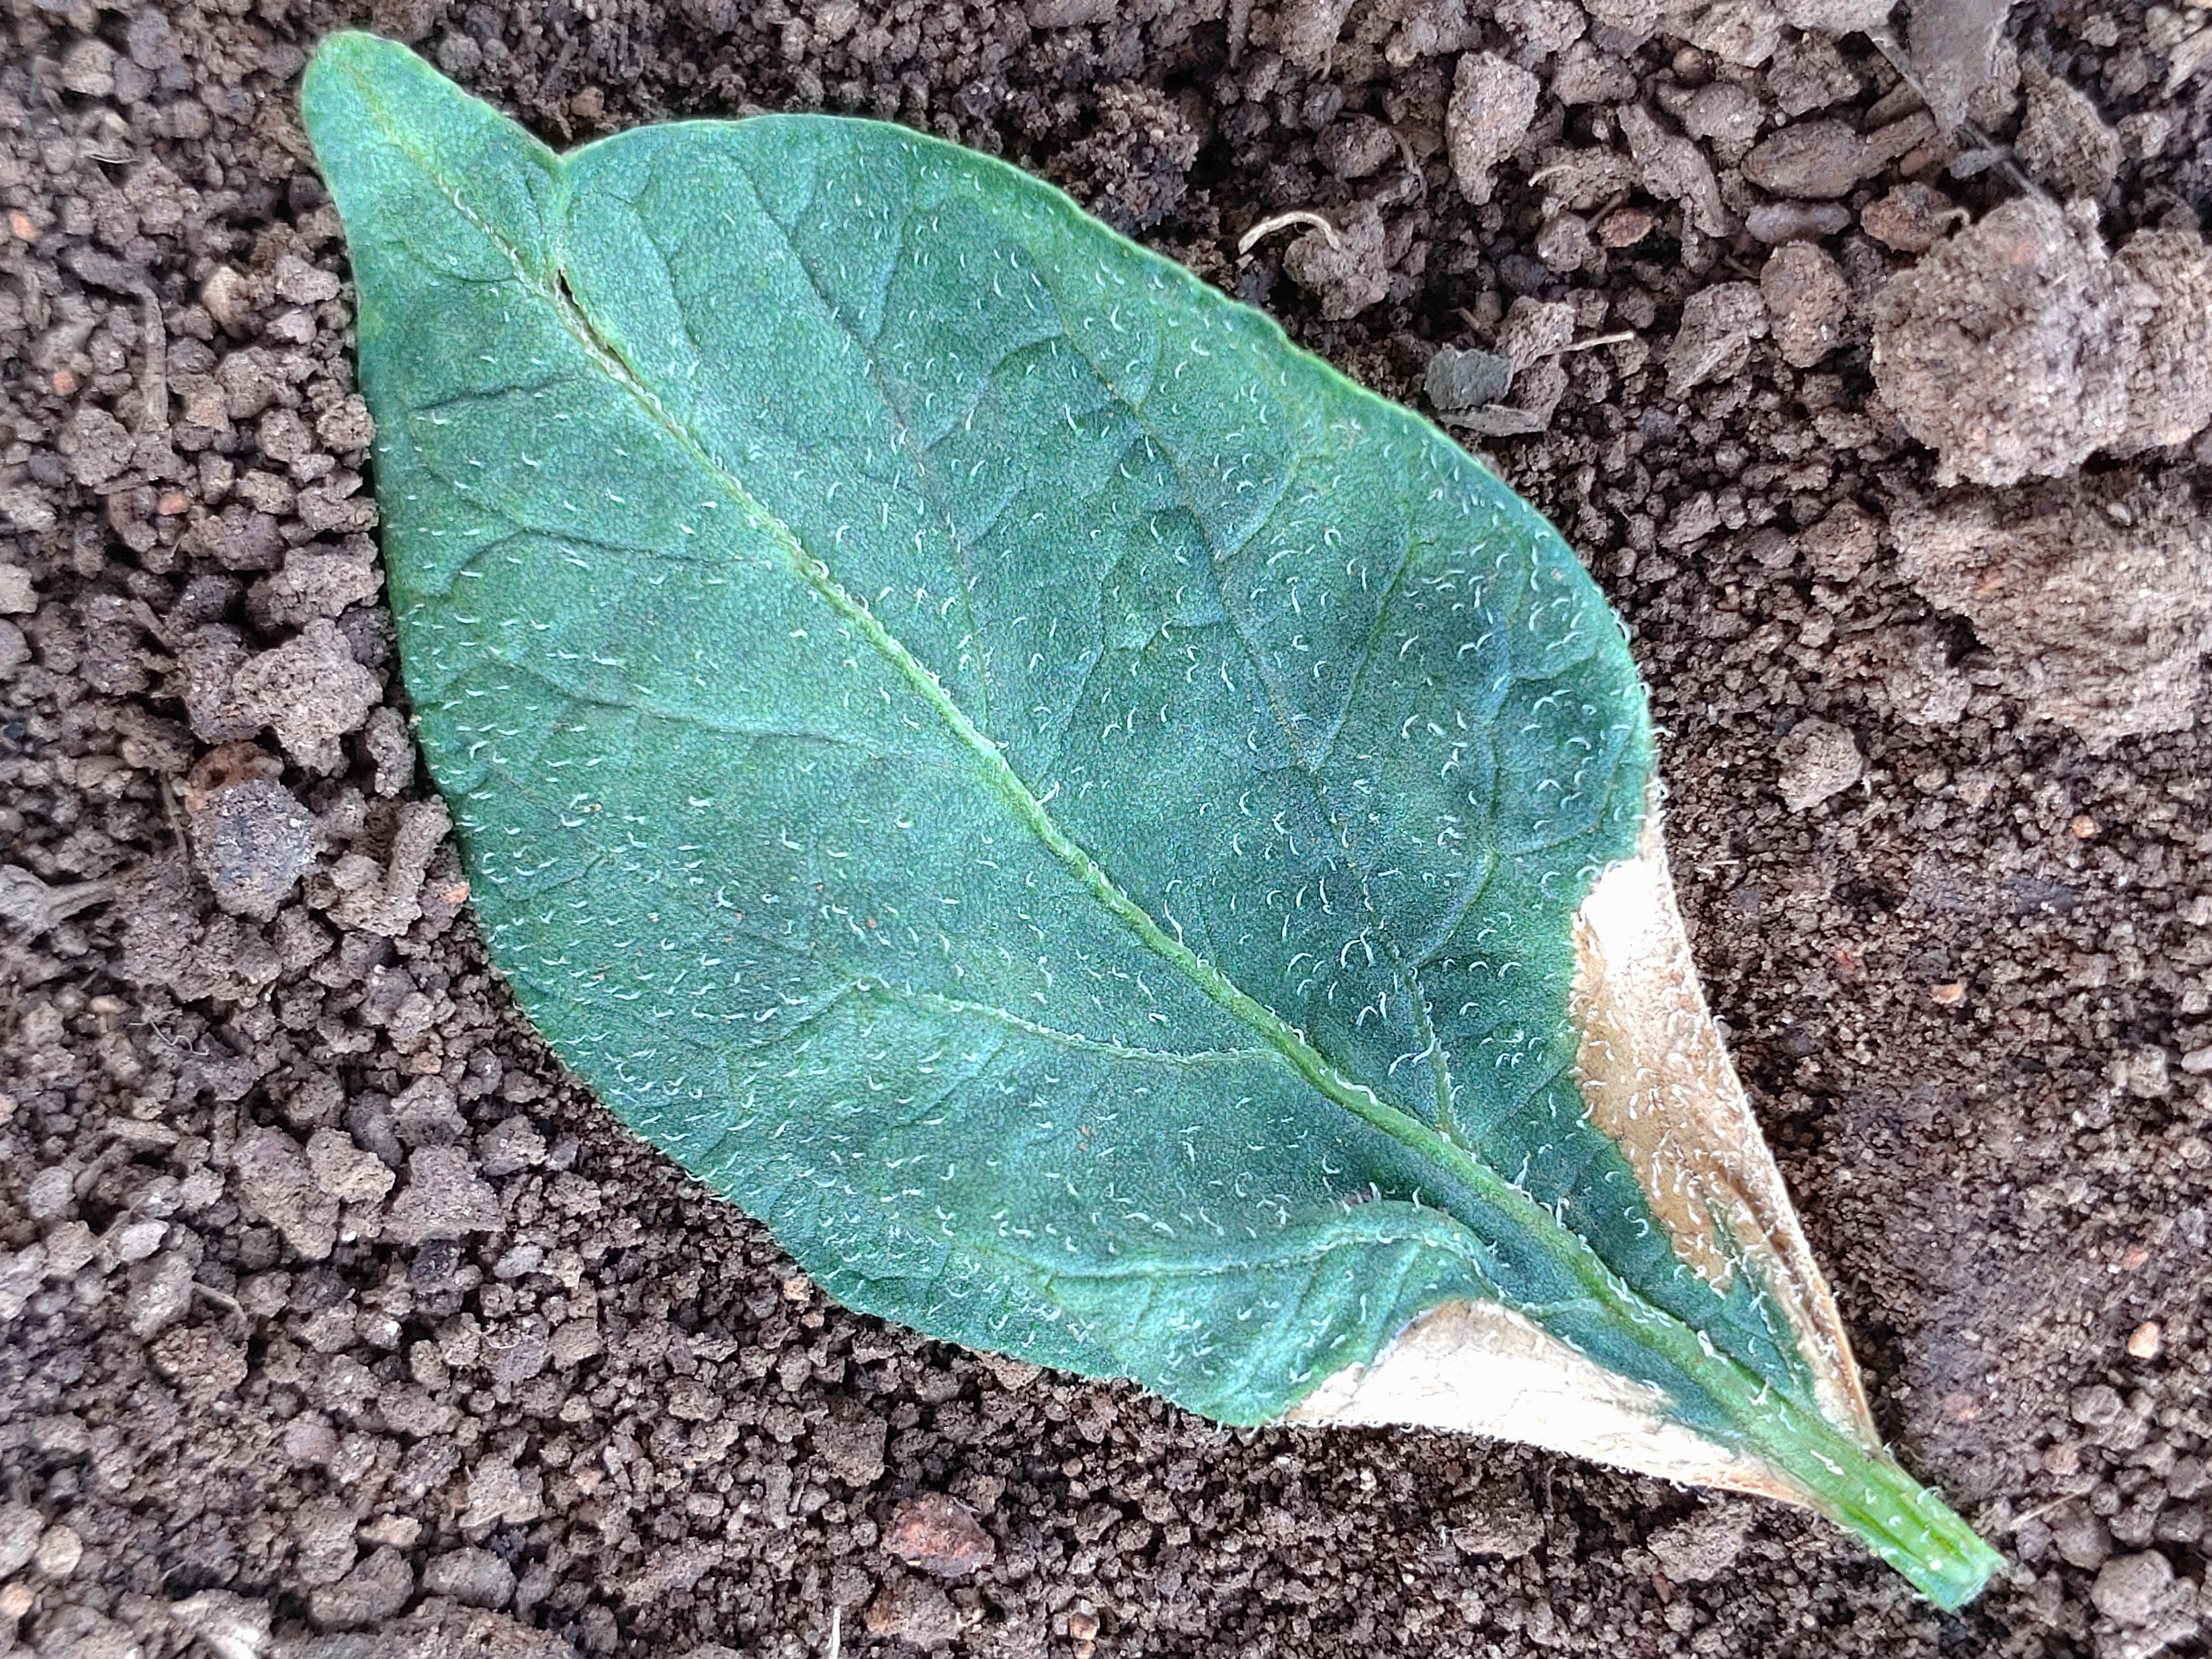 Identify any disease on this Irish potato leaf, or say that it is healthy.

early blight
